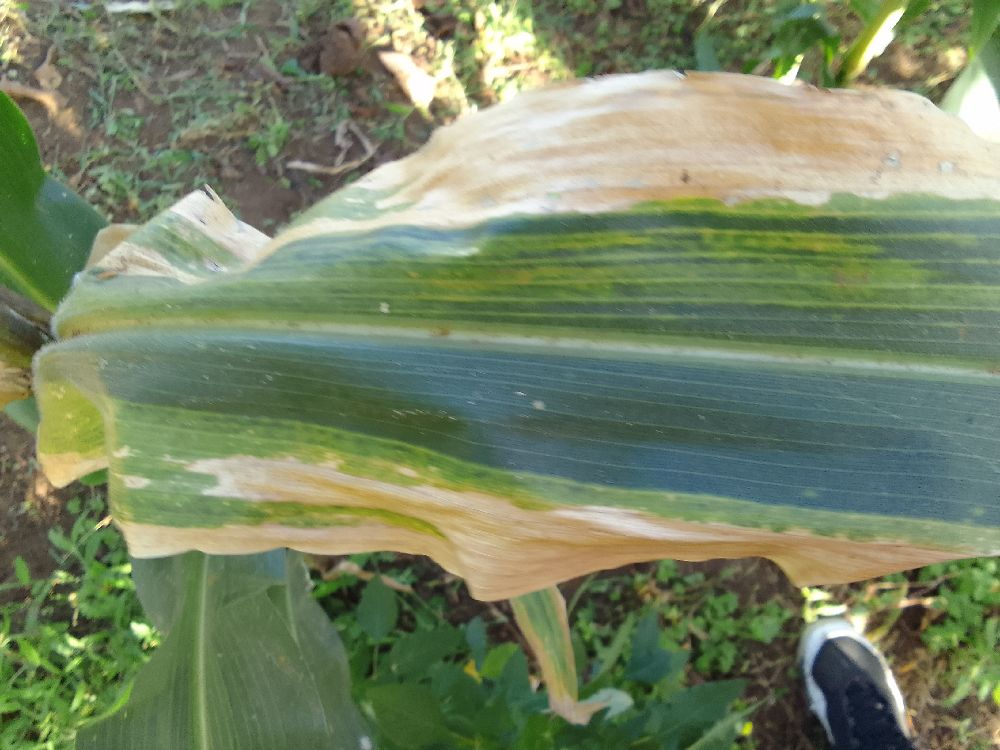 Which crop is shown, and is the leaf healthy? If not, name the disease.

maize, maize lethal necrosis
